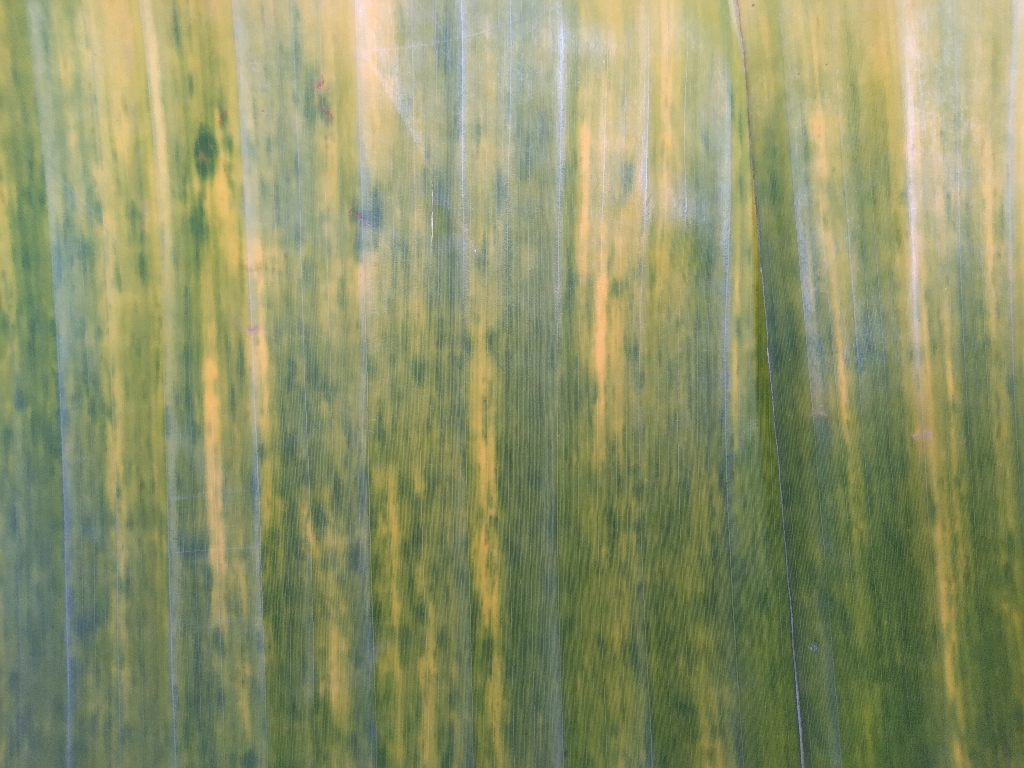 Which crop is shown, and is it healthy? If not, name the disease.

banana, fusarium wilt race 1
